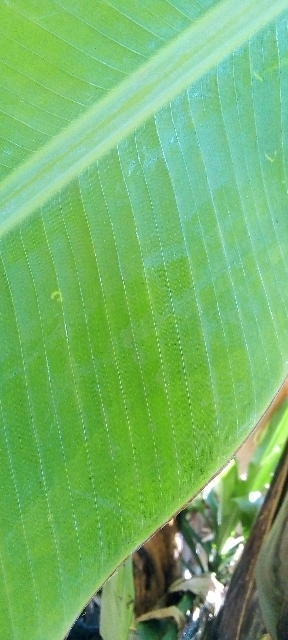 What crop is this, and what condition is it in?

banana, healthy
